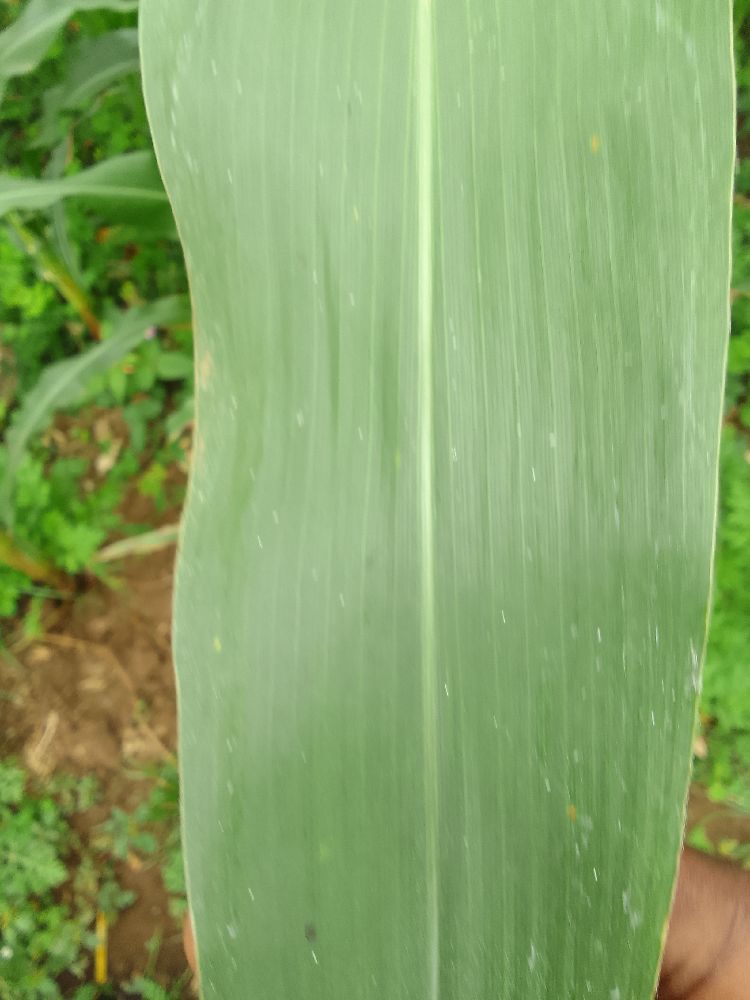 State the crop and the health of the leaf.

maize, healthy
